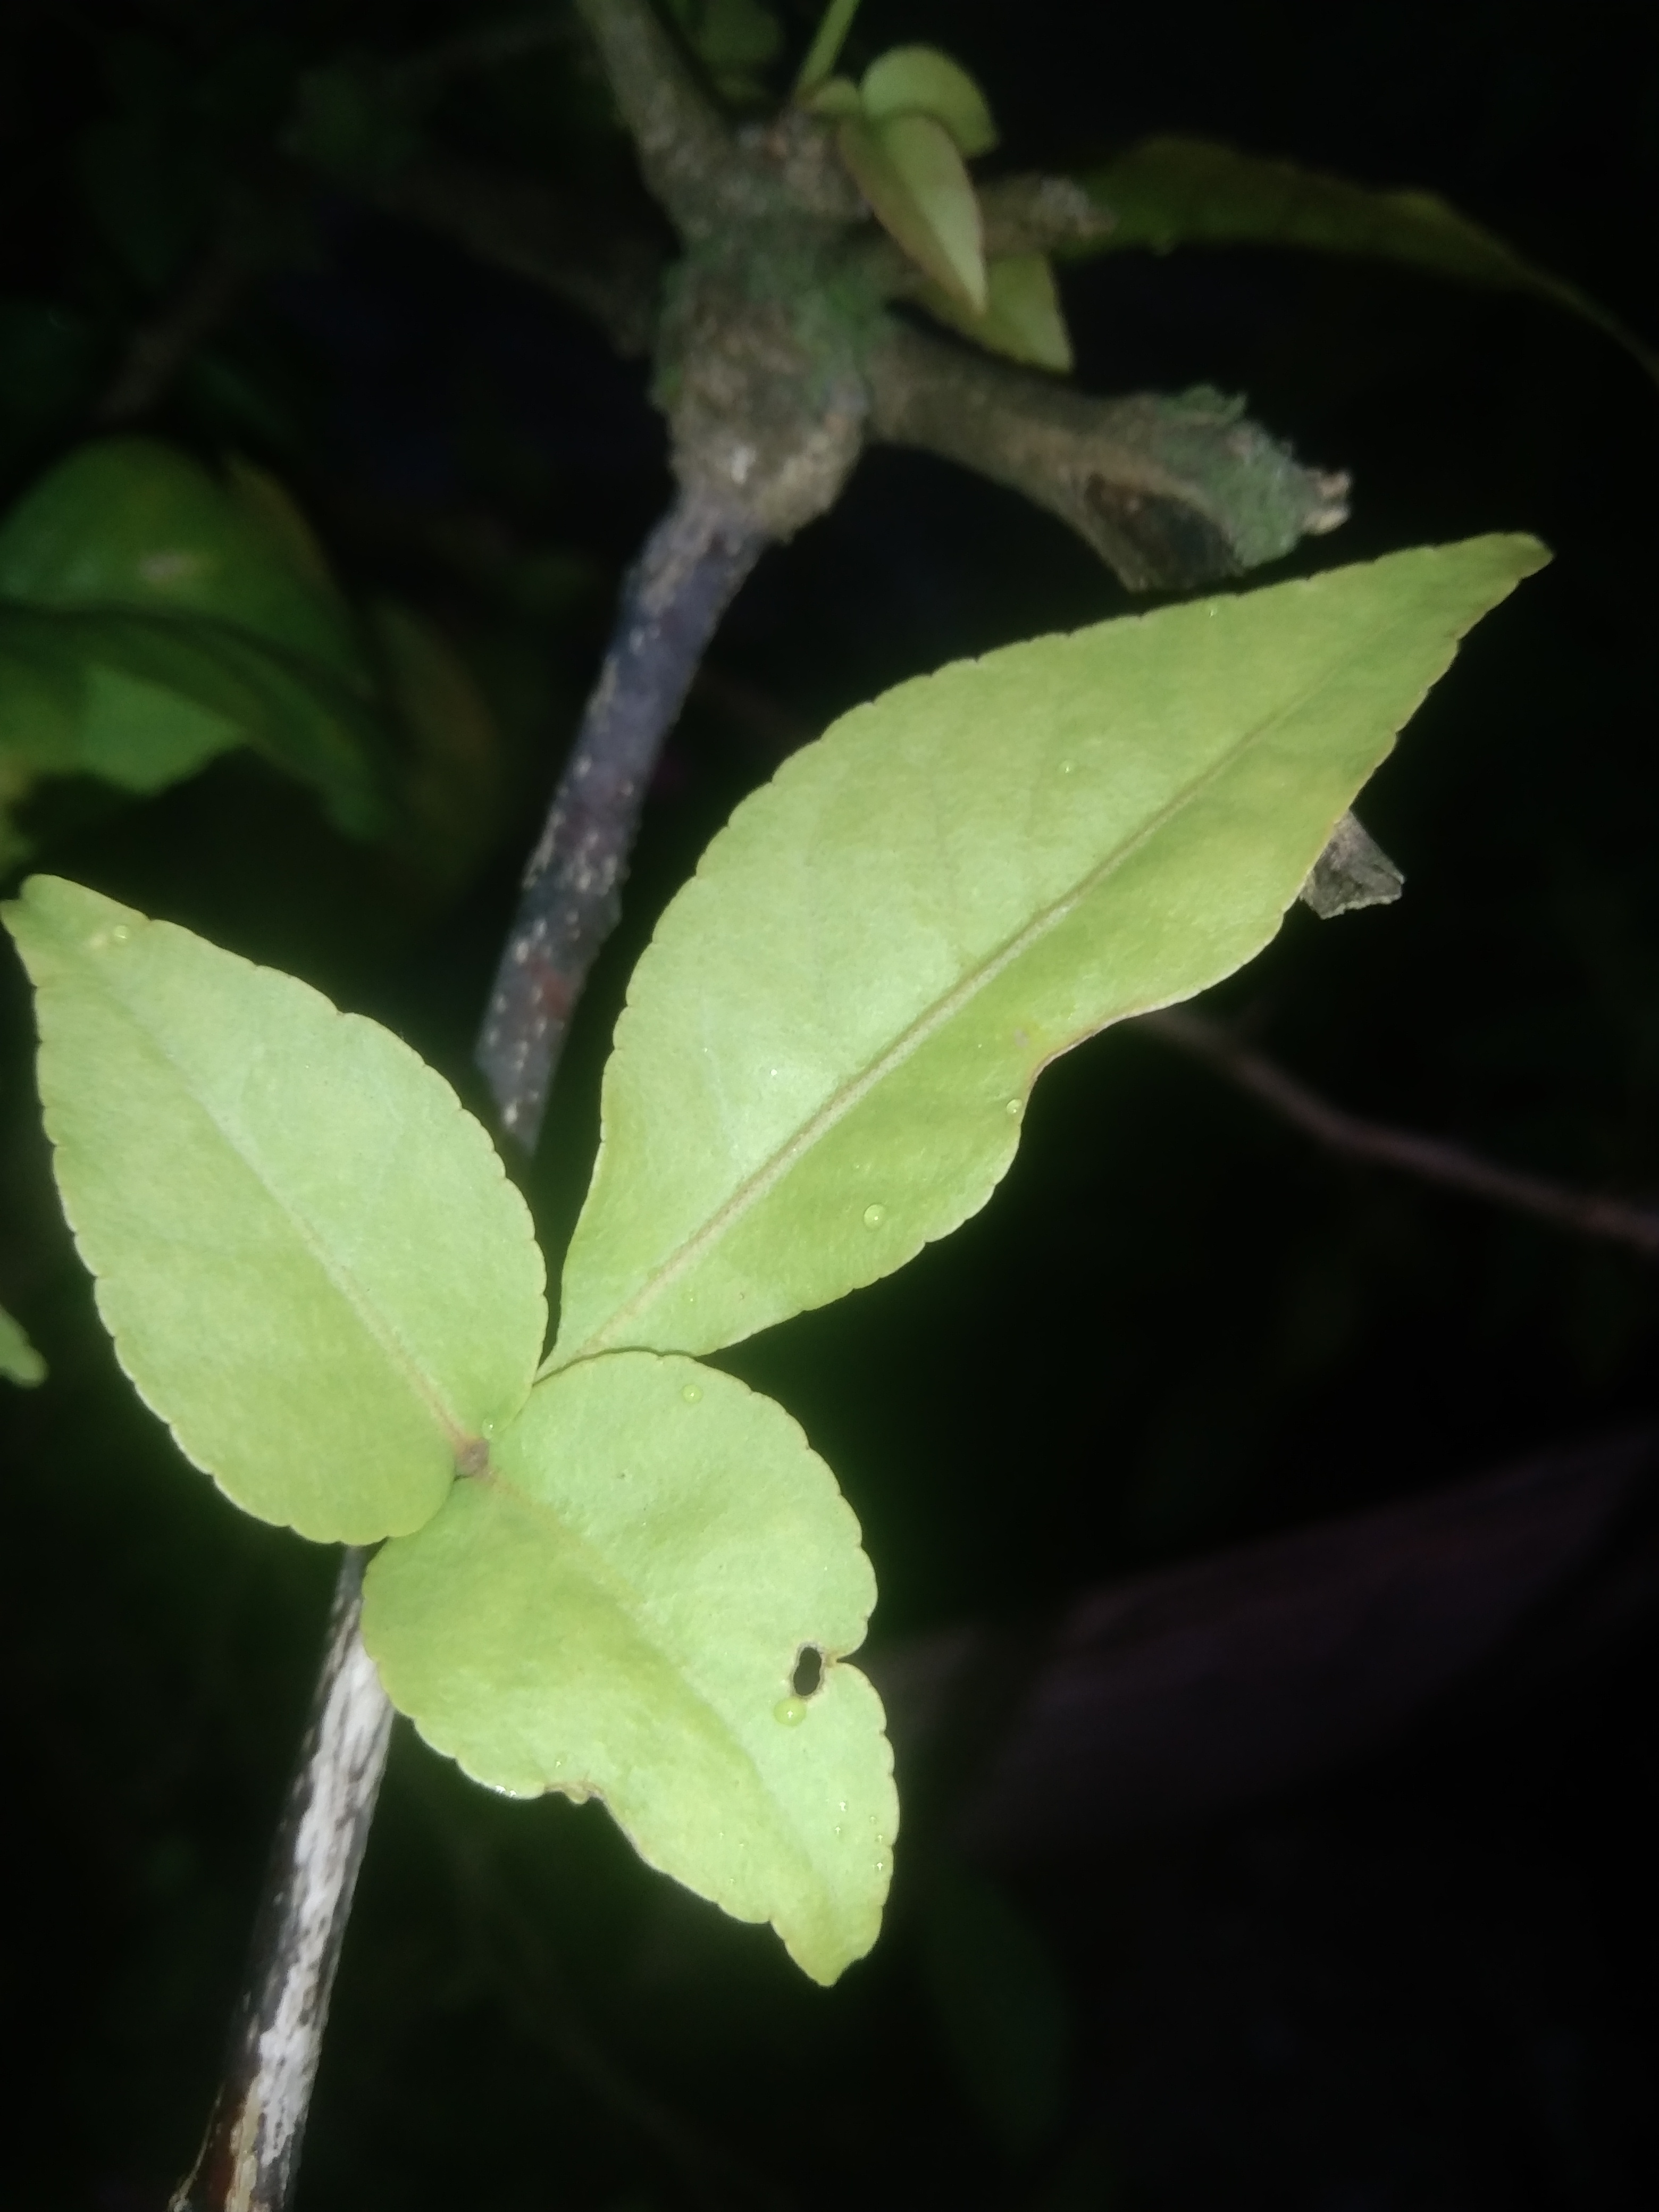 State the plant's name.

wood apple
